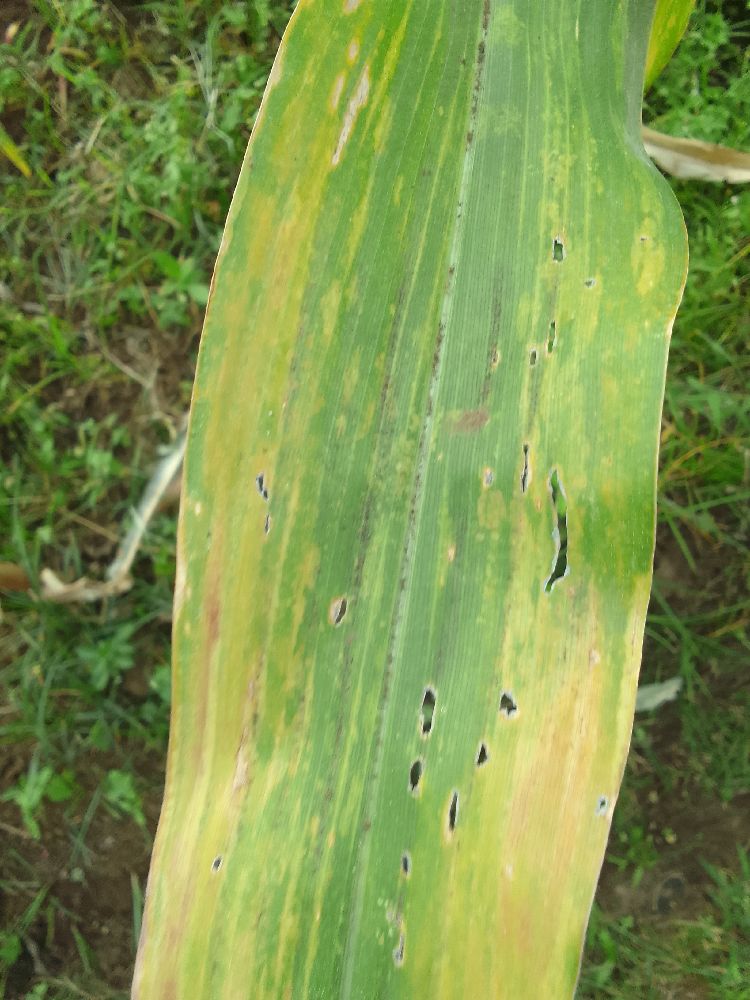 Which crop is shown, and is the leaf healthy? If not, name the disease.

maize, maize lethal necrosis
